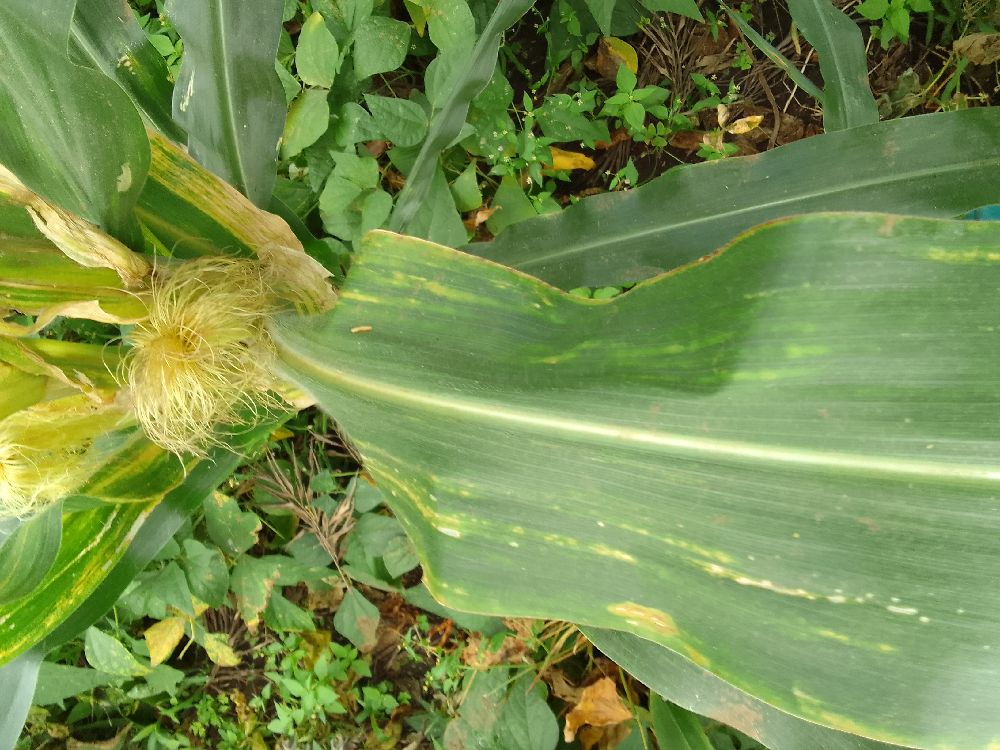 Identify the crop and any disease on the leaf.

maize, maize lethal necrosis
